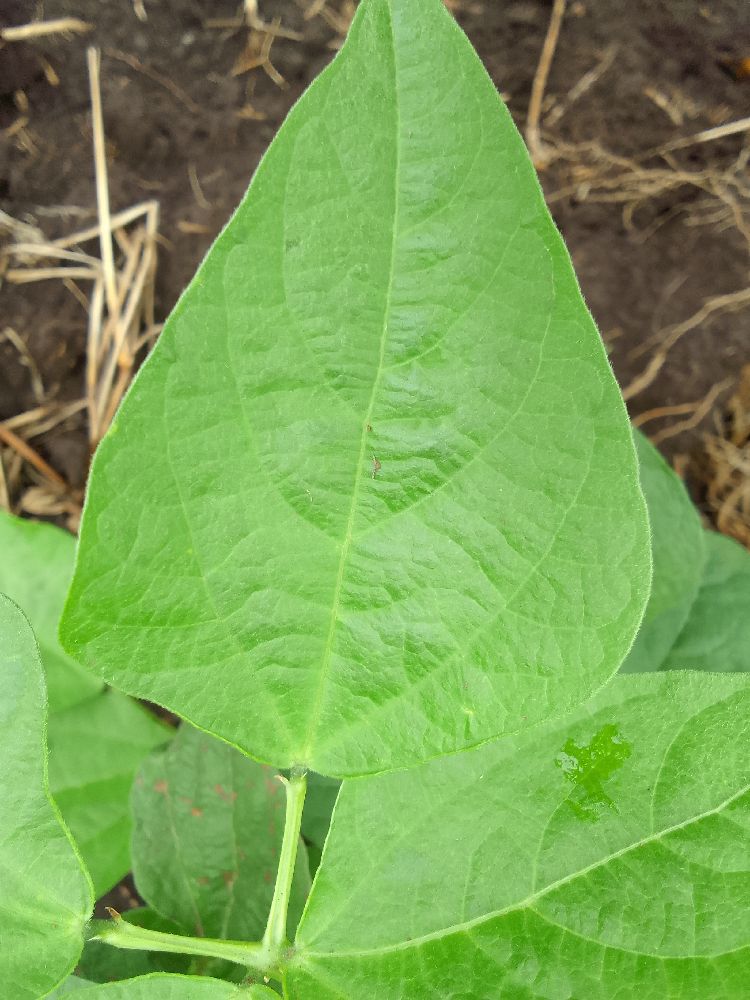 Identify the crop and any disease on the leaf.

common bean, healthy
